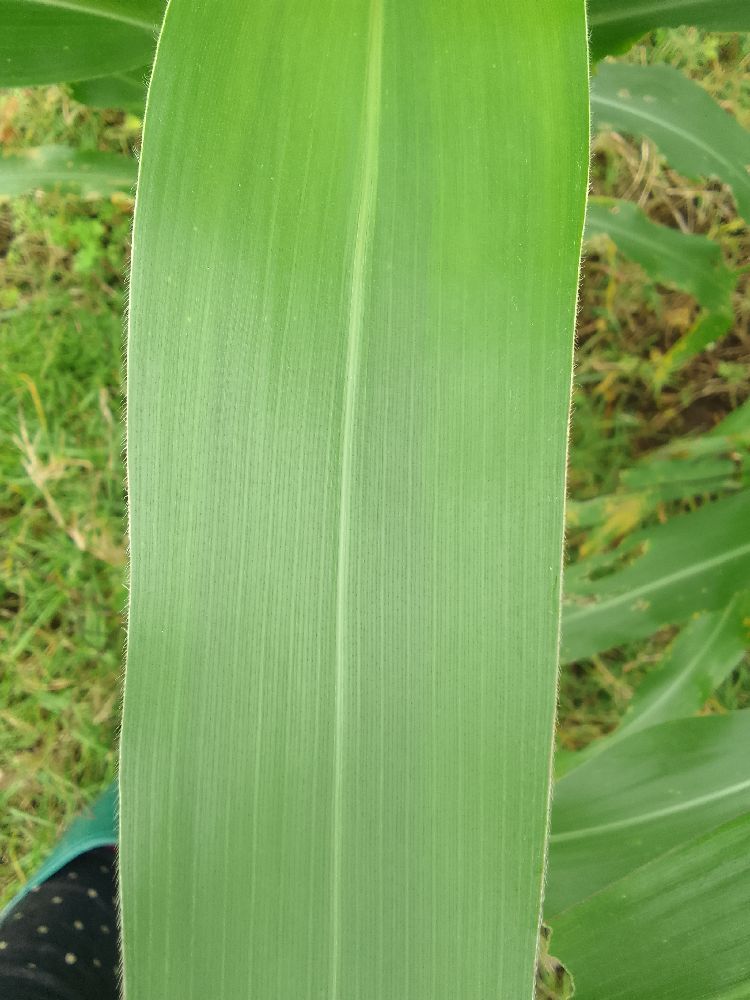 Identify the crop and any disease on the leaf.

maize, healthy
